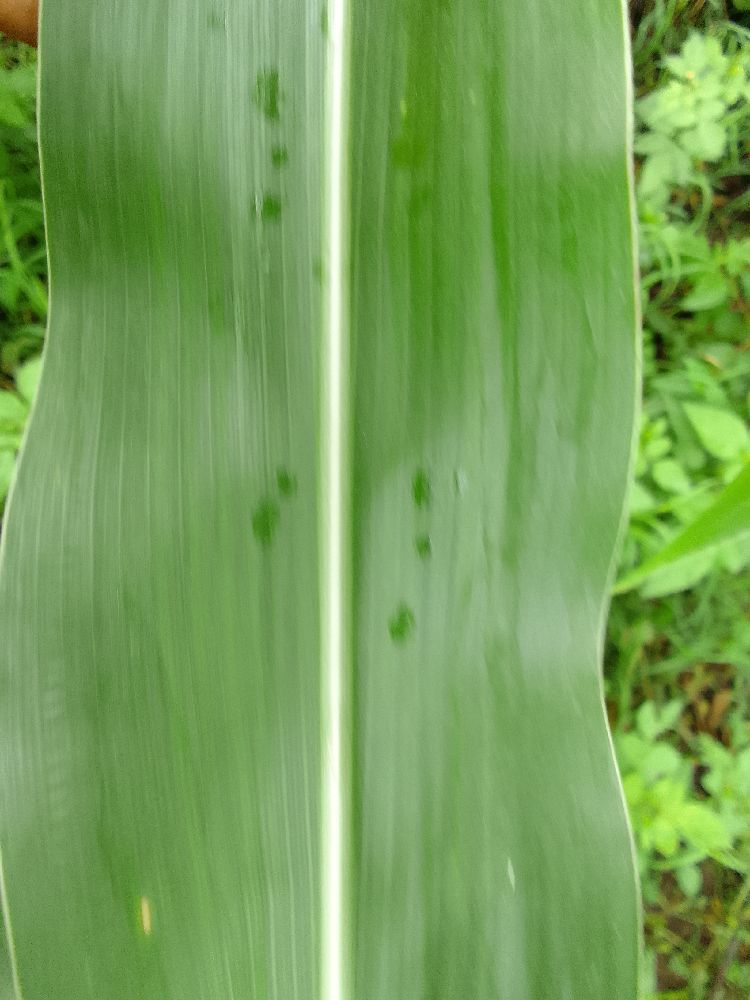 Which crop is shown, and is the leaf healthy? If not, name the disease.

maize, healthy
